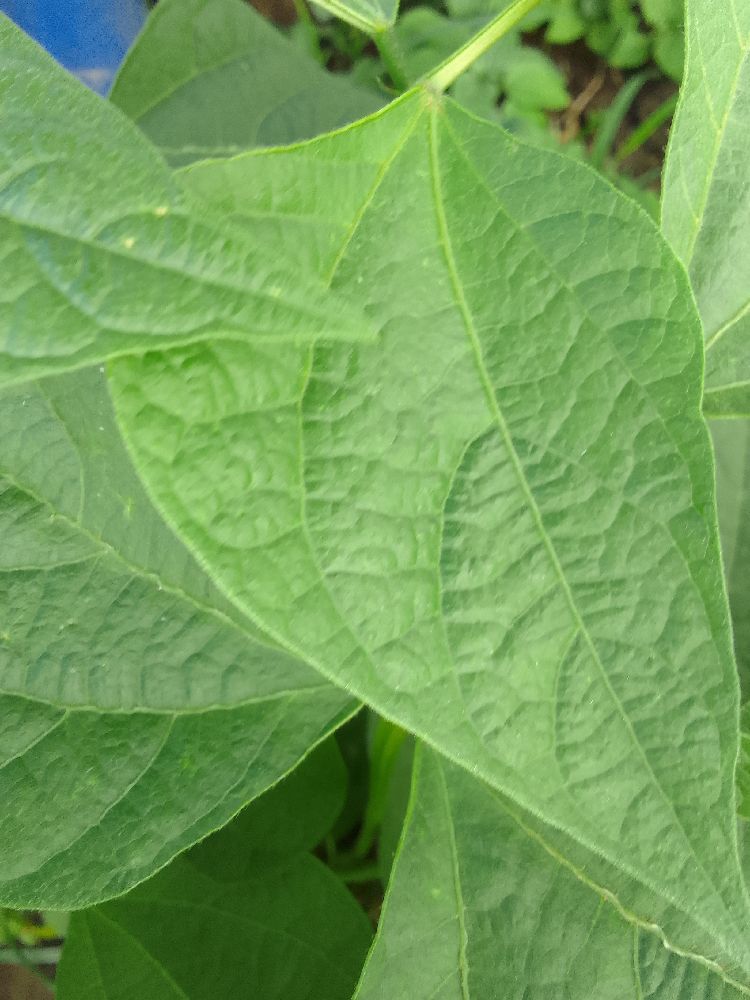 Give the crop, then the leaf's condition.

common bean, healthy
